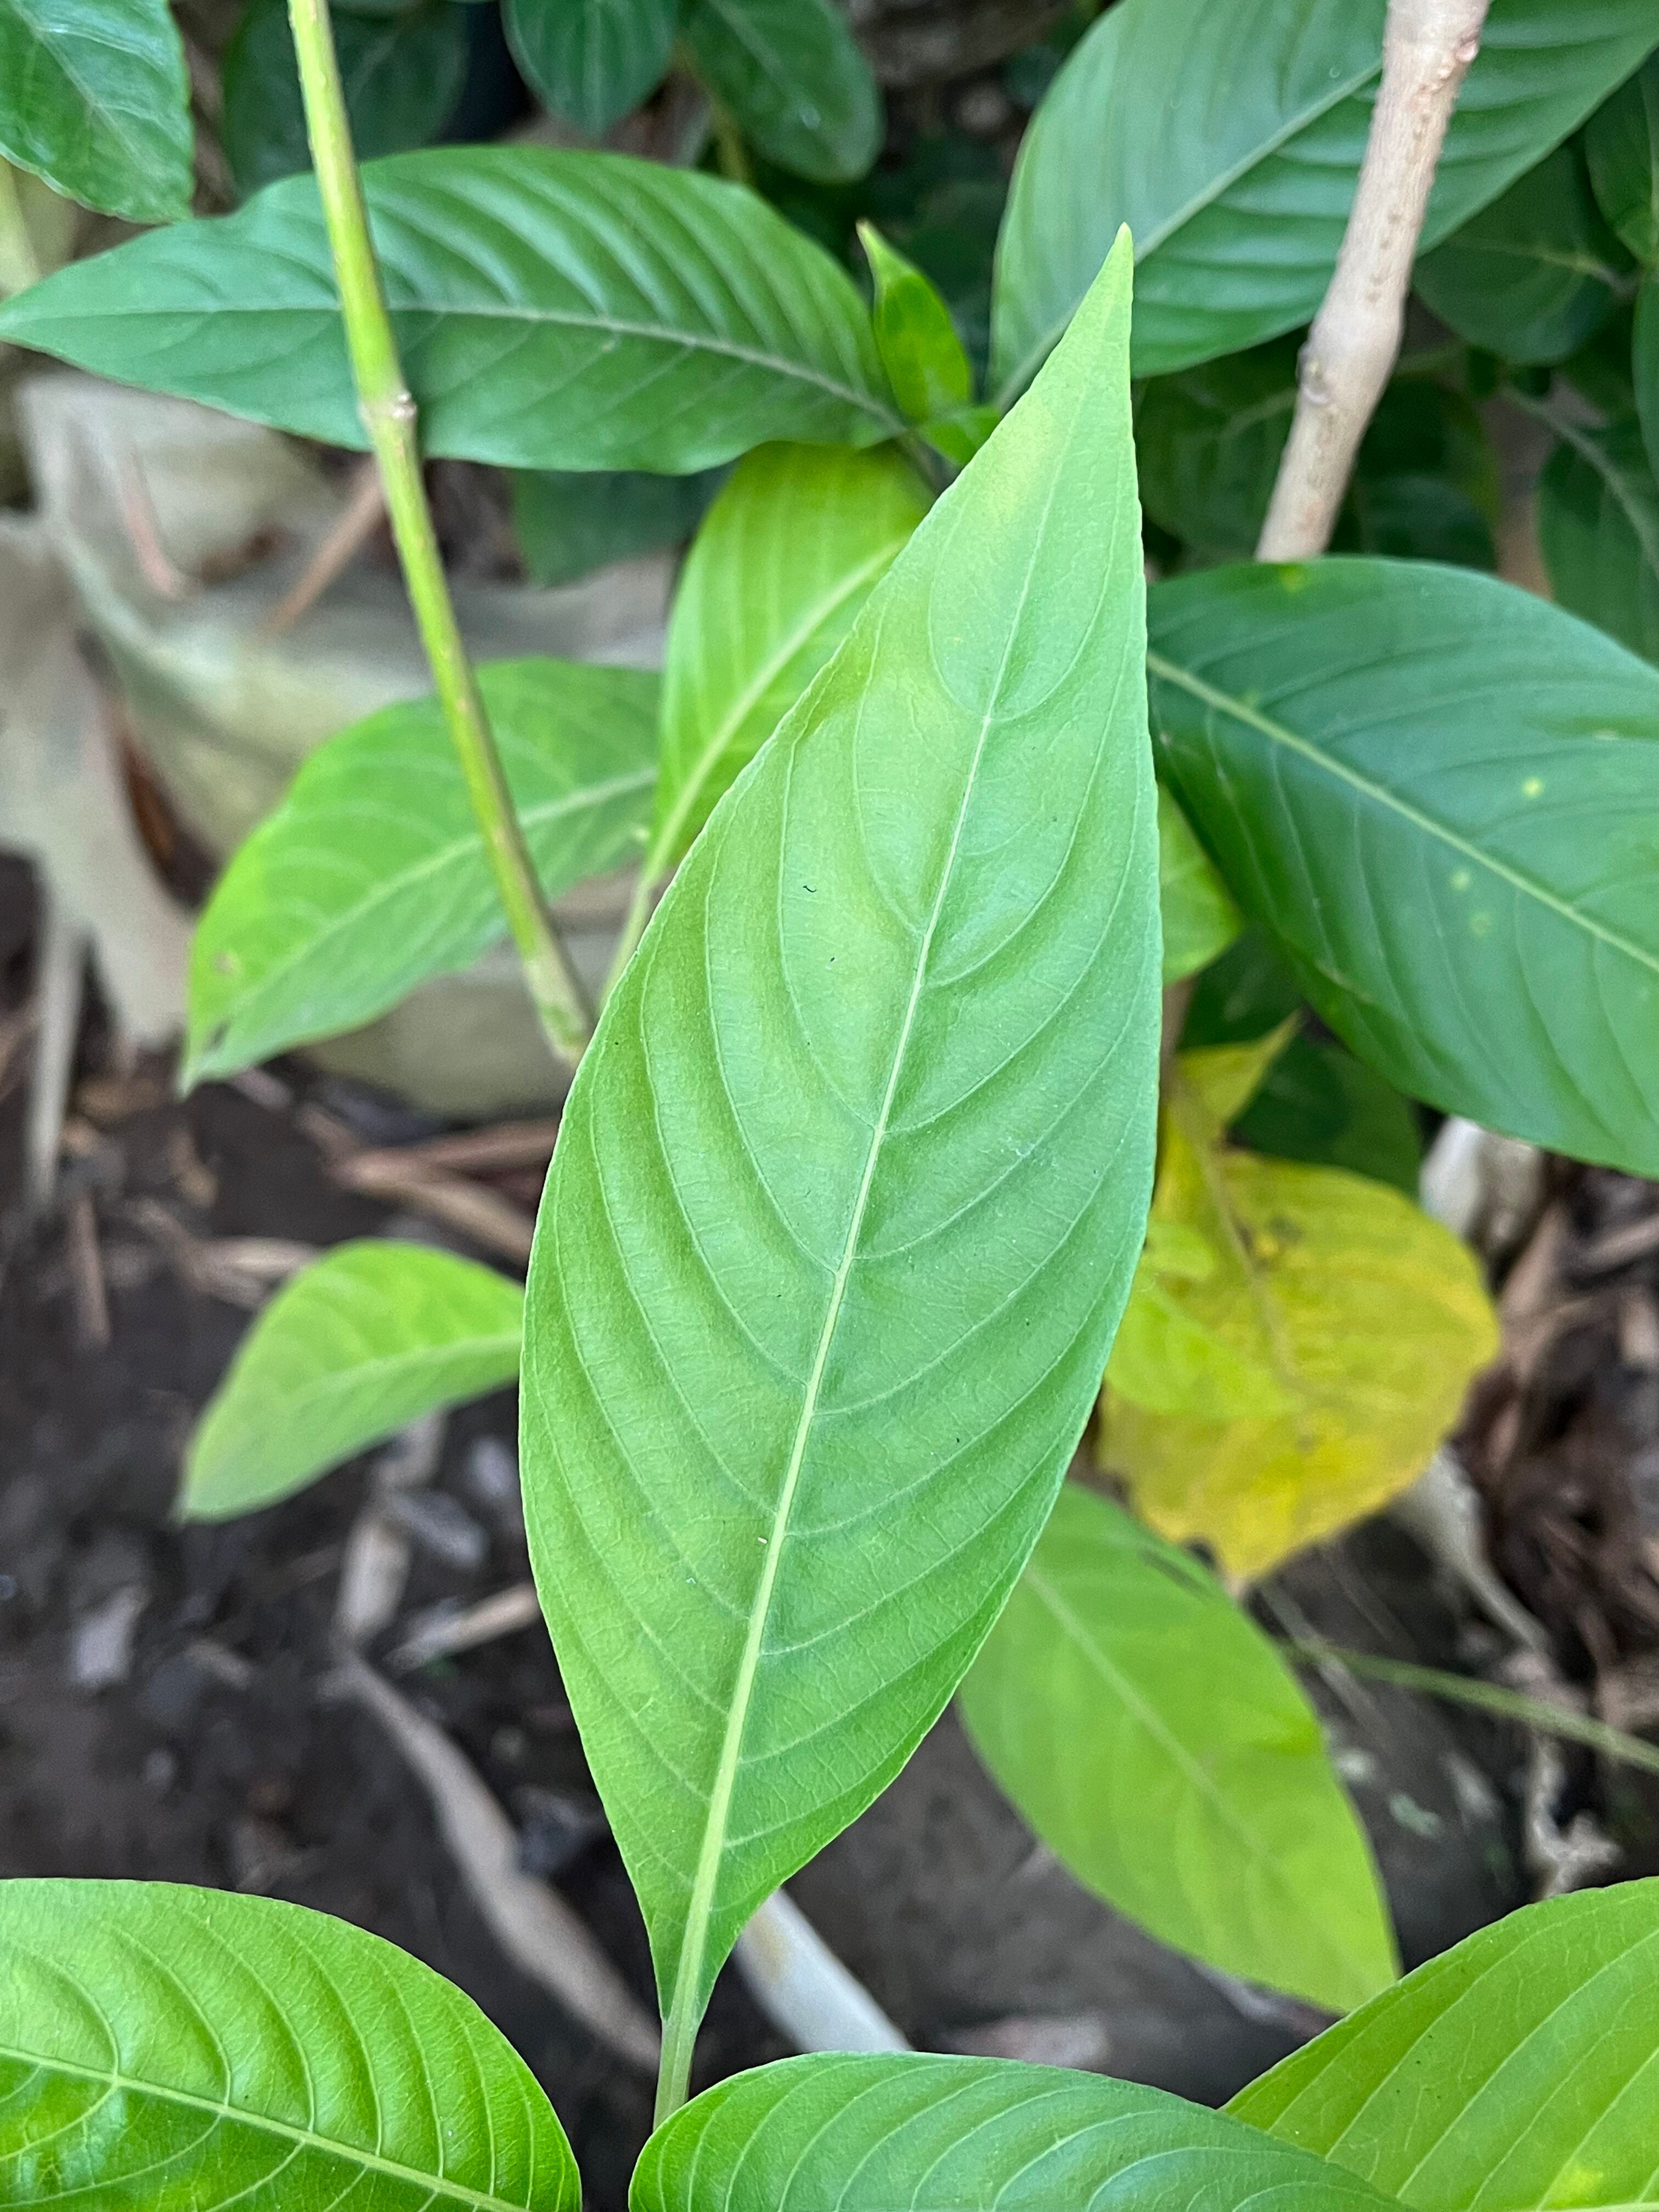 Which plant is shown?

vasaka
